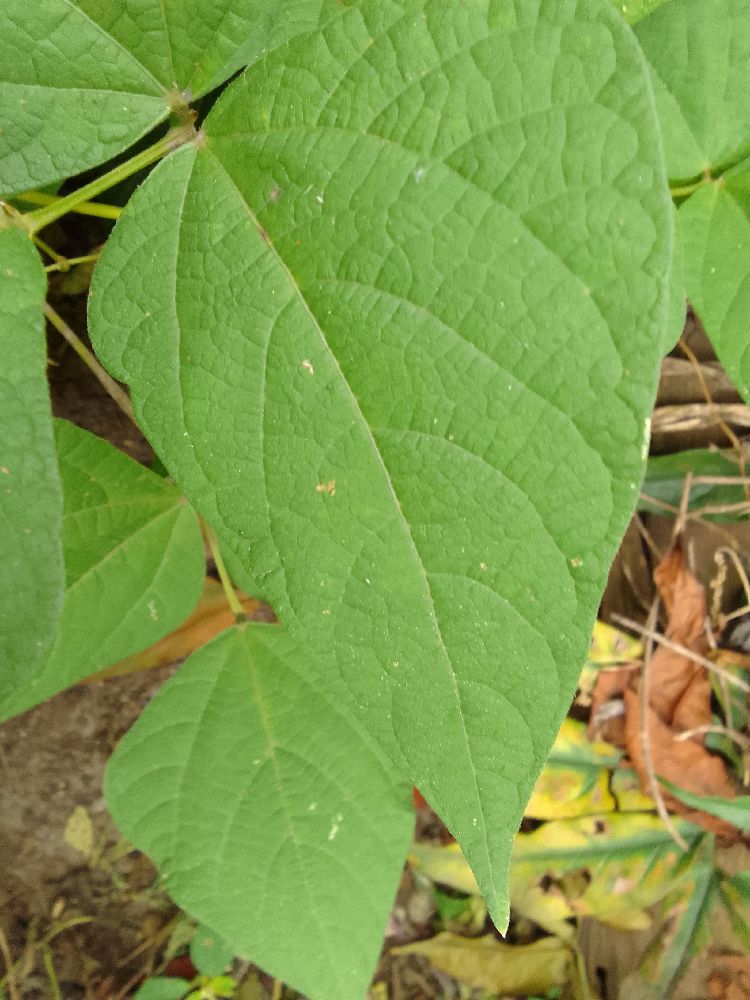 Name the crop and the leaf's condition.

common bean, healthy
